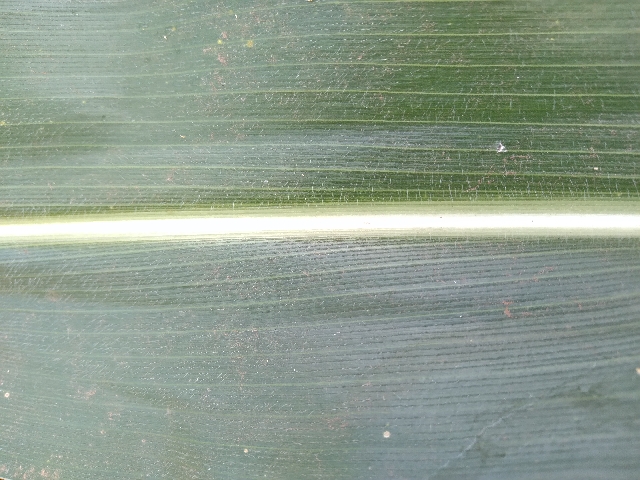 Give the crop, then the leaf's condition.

maize, healthy
